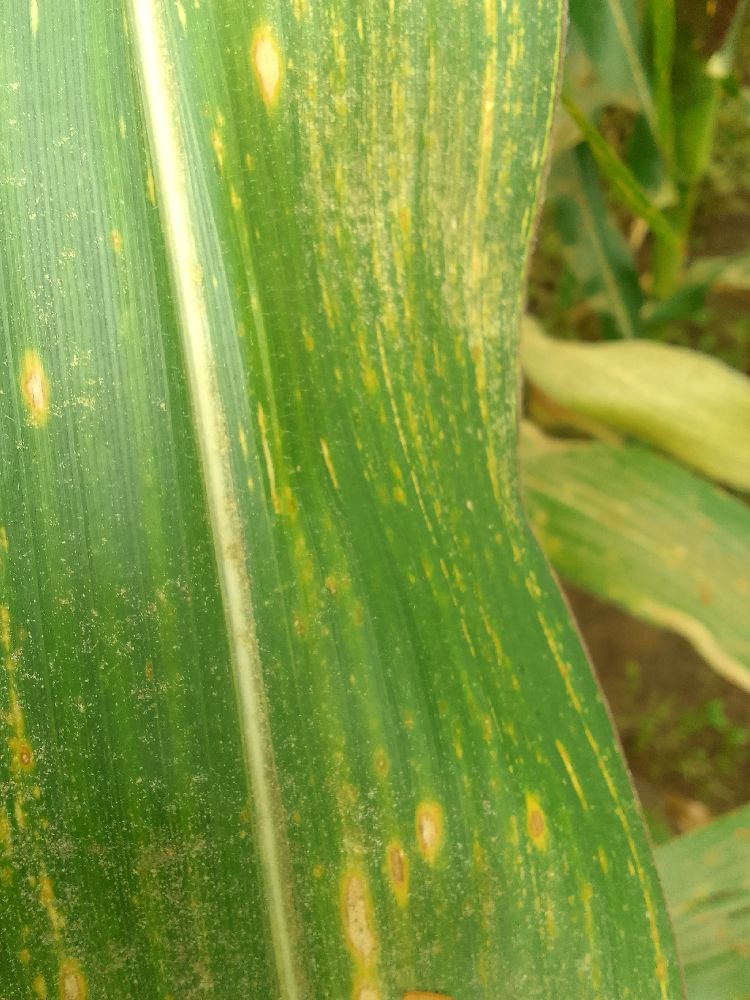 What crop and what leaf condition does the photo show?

maize, maize streak virus
